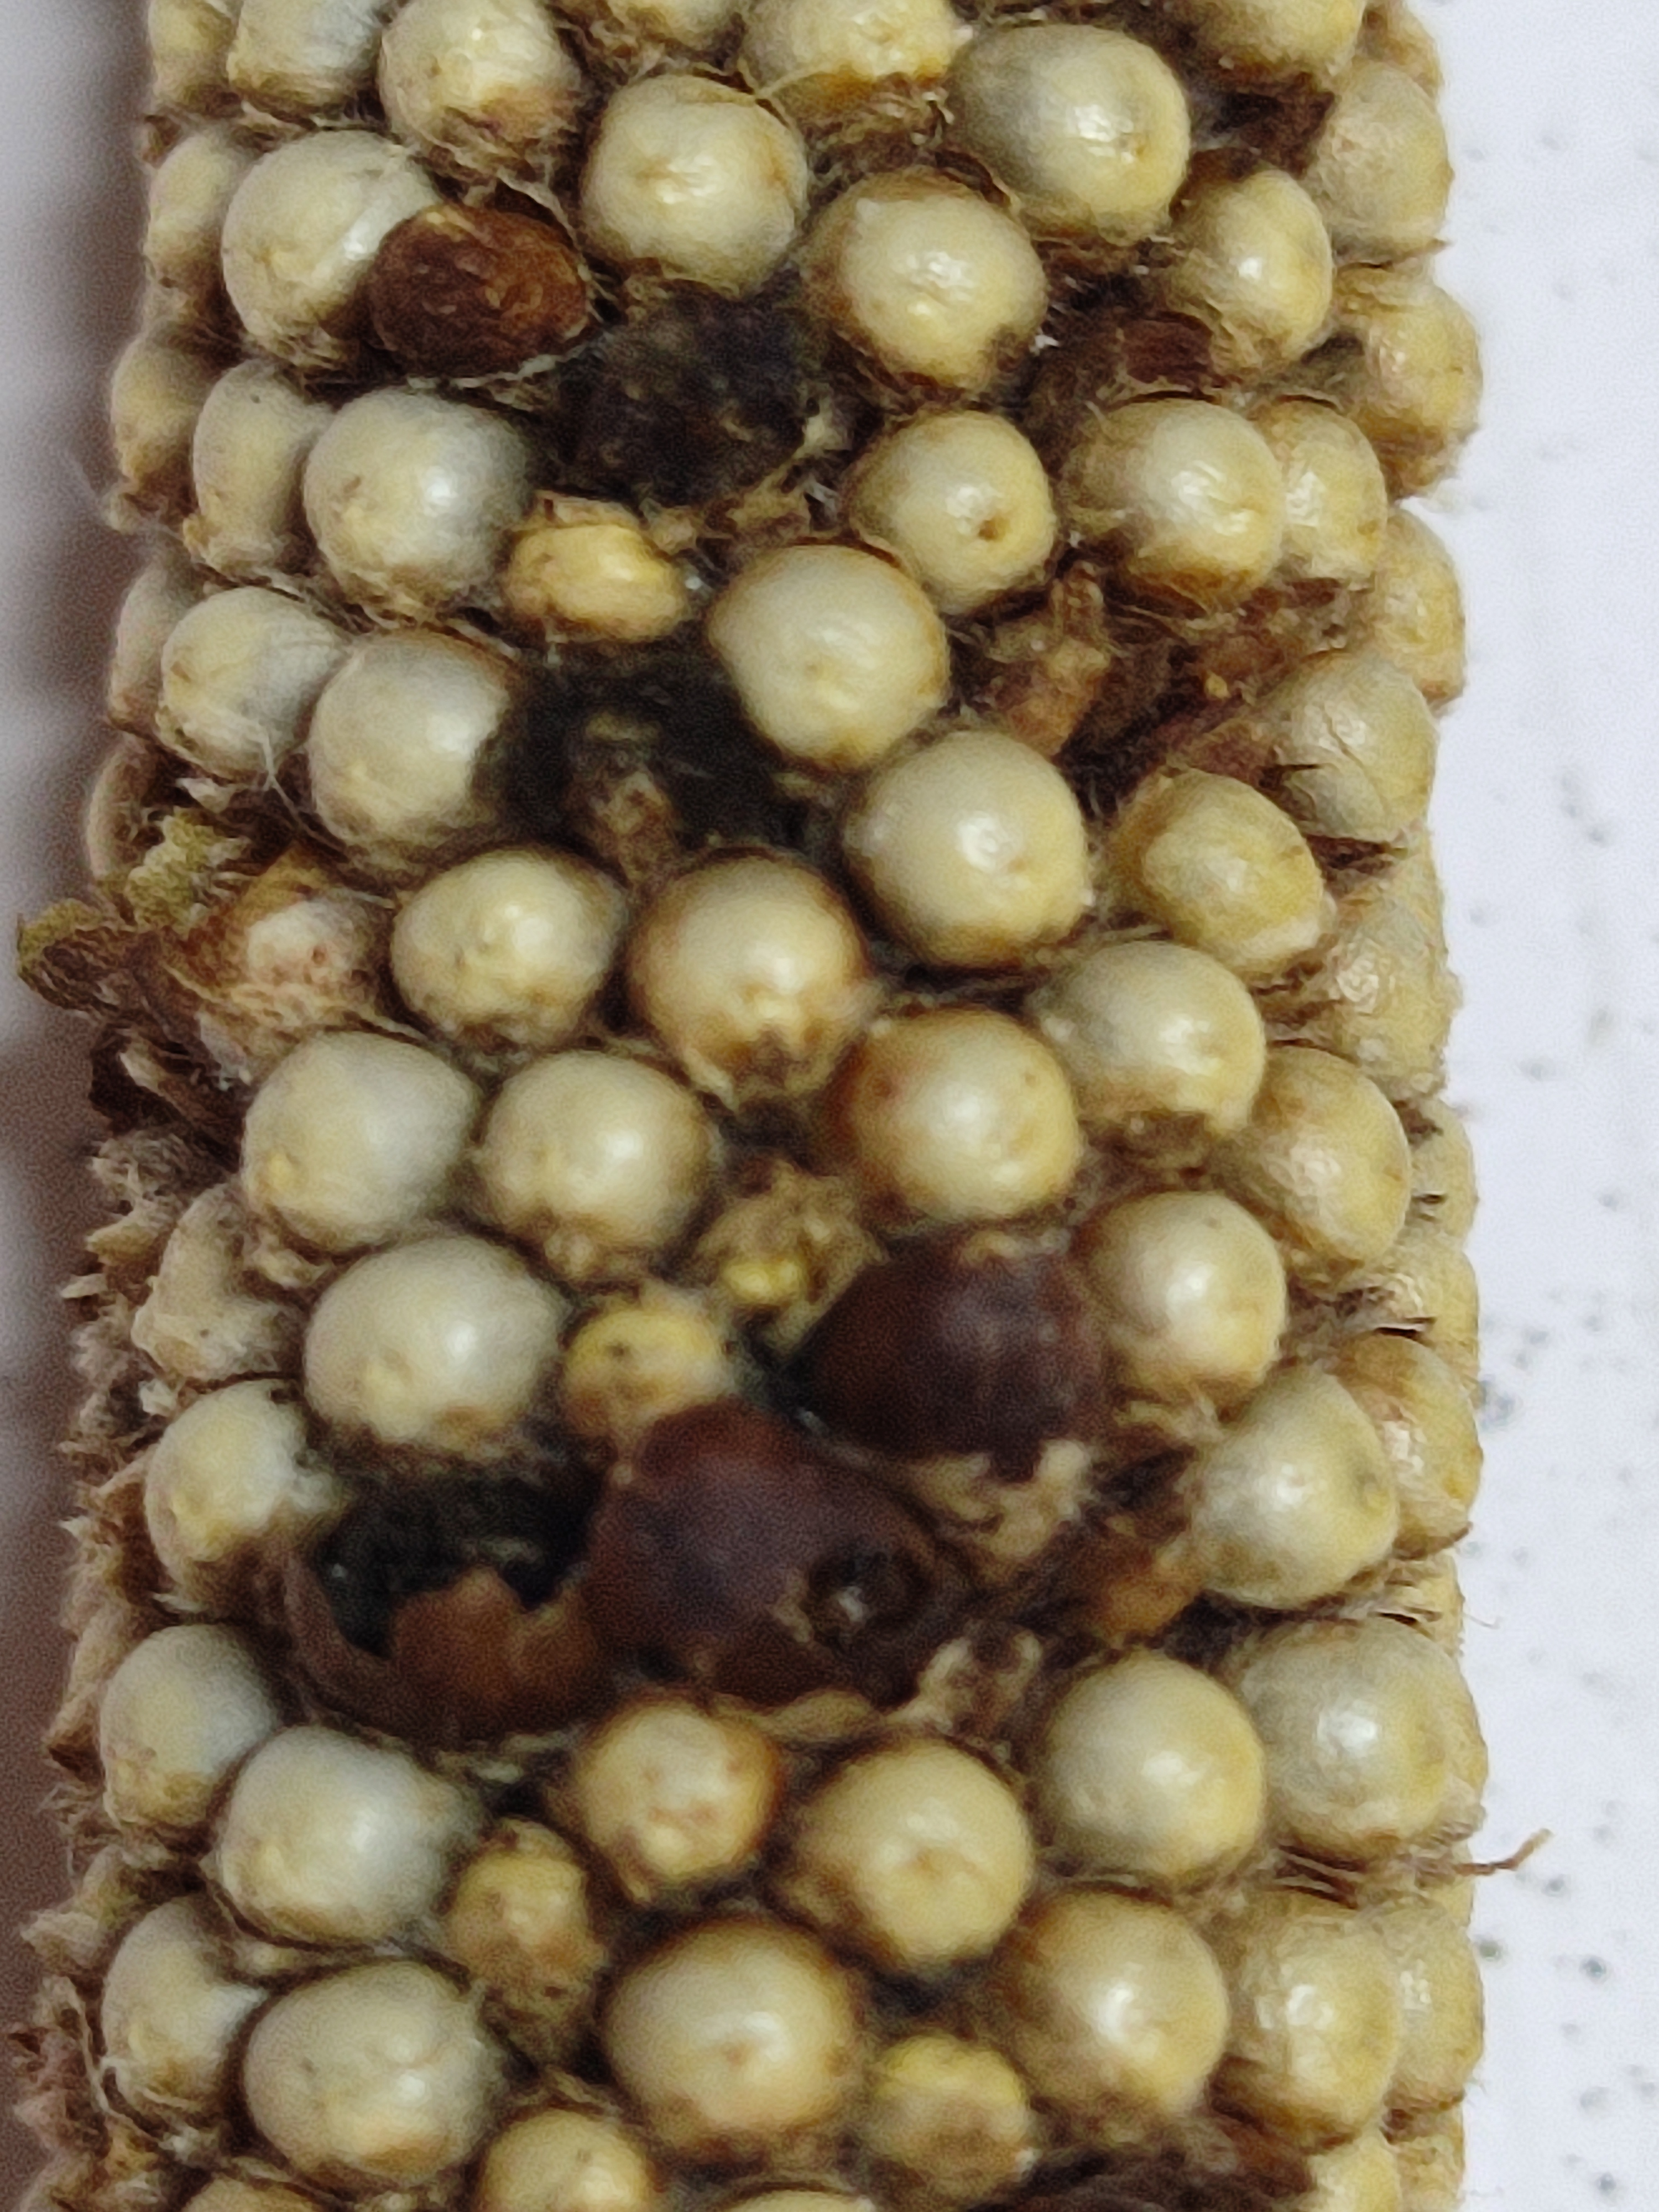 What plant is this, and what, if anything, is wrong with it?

pearl millet, smut
